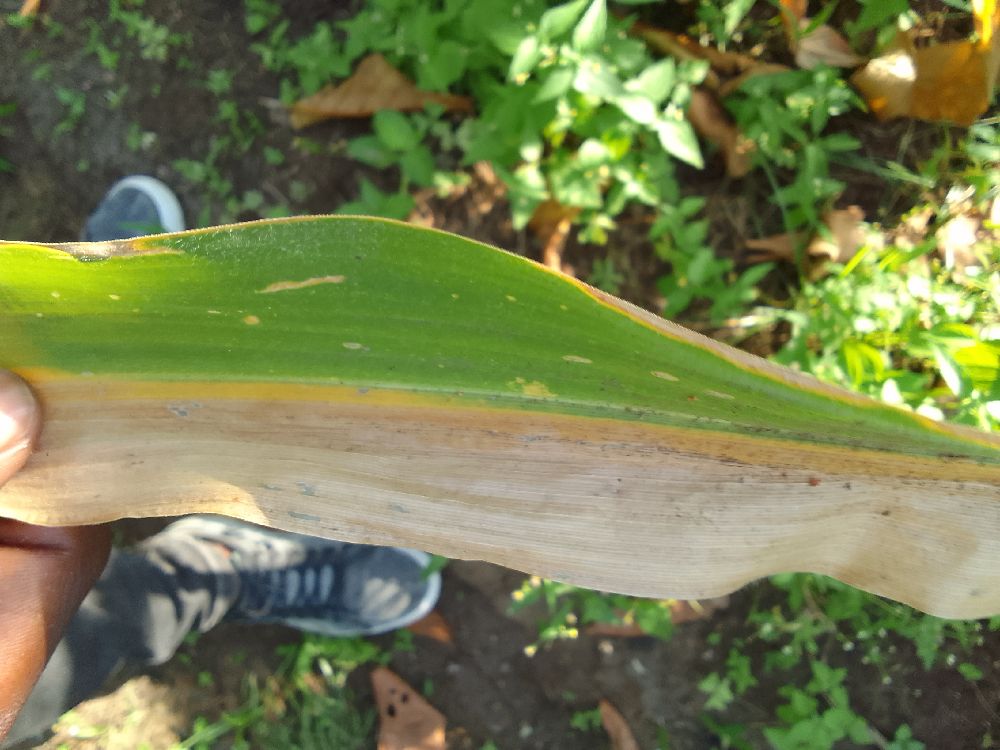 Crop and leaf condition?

maize, maize lethal necrosis
